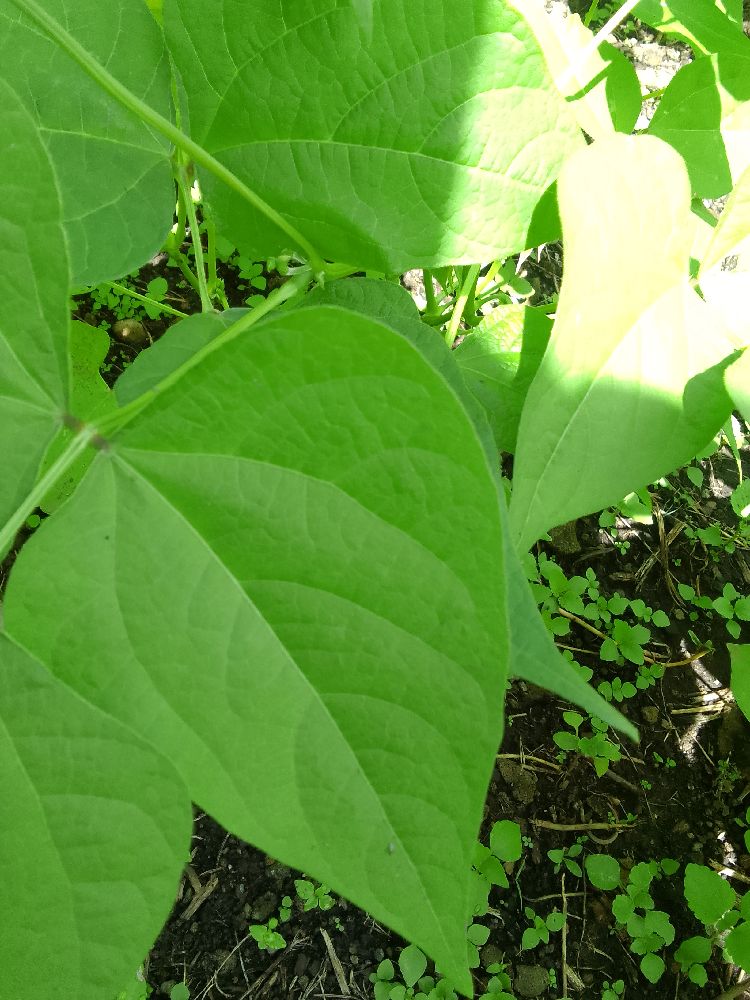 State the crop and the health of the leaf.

common bean, healthy
